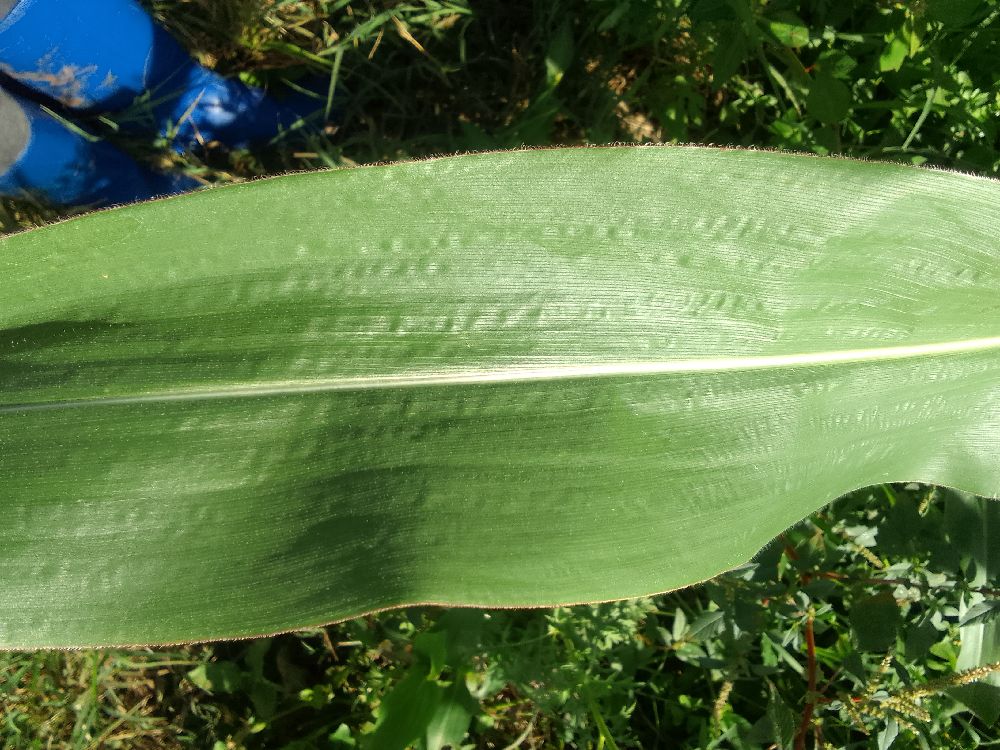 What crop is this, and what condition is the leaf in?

maize, healthy
